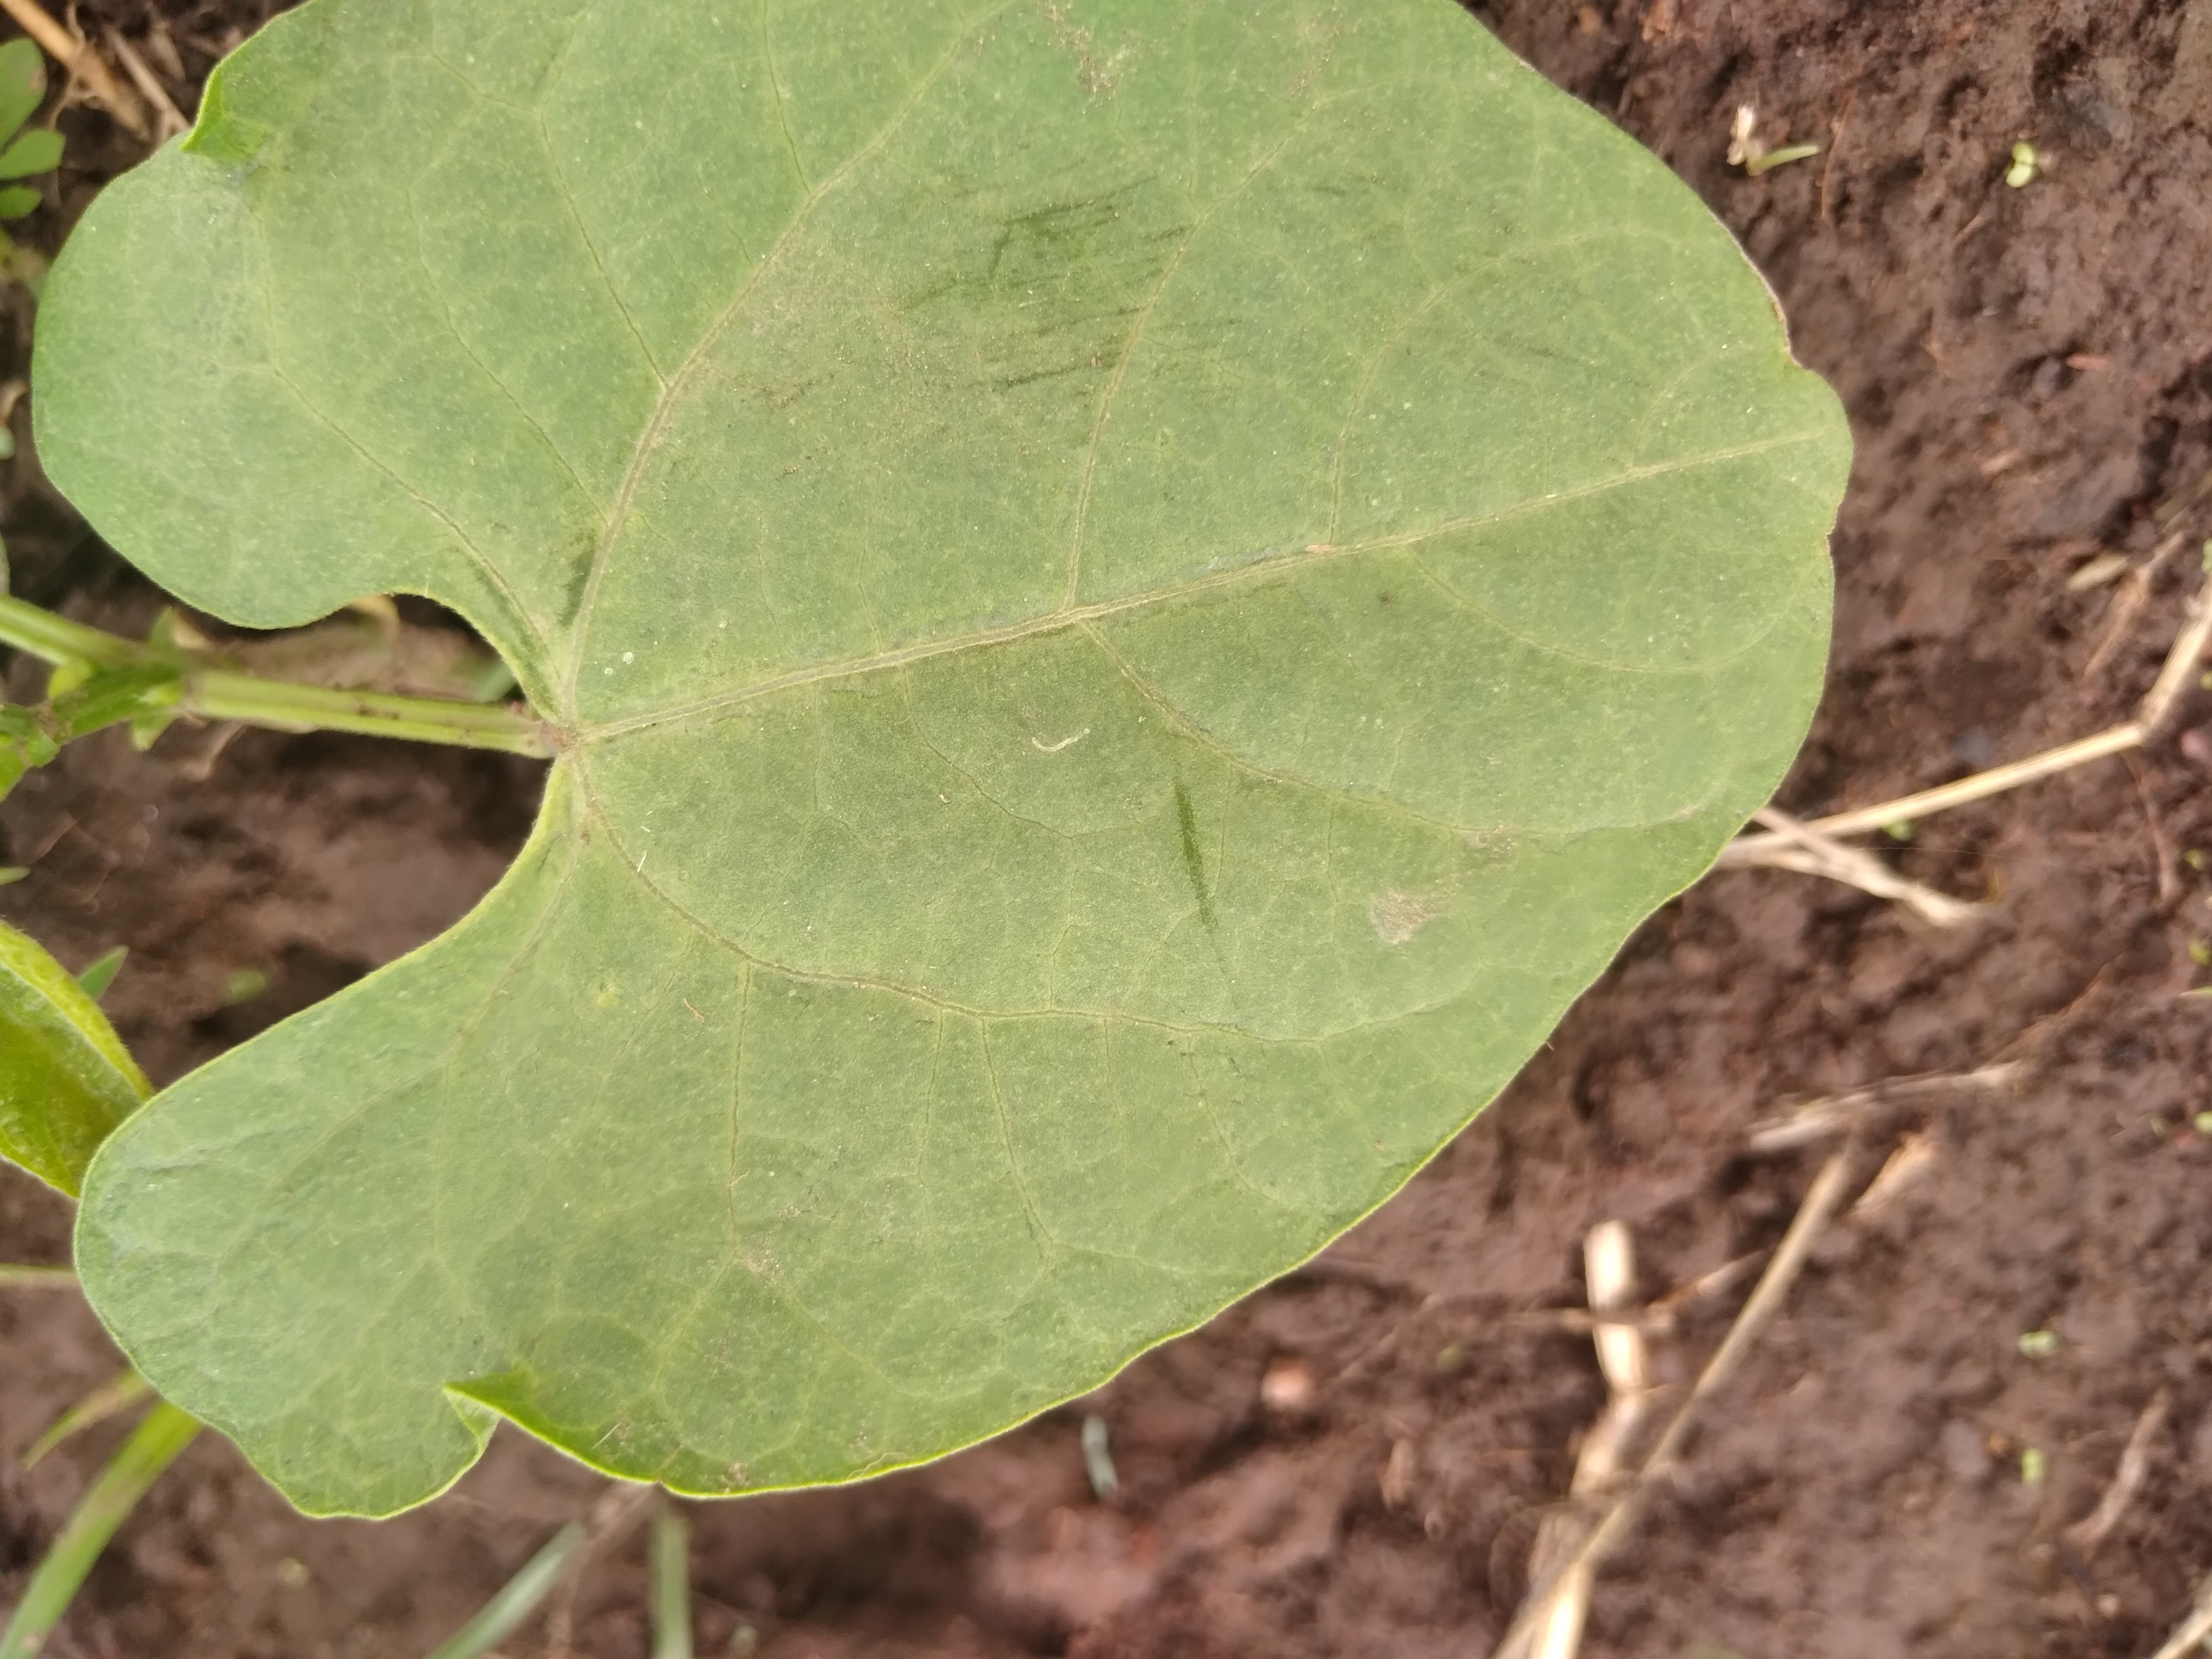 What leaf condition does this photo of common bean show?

healthy
